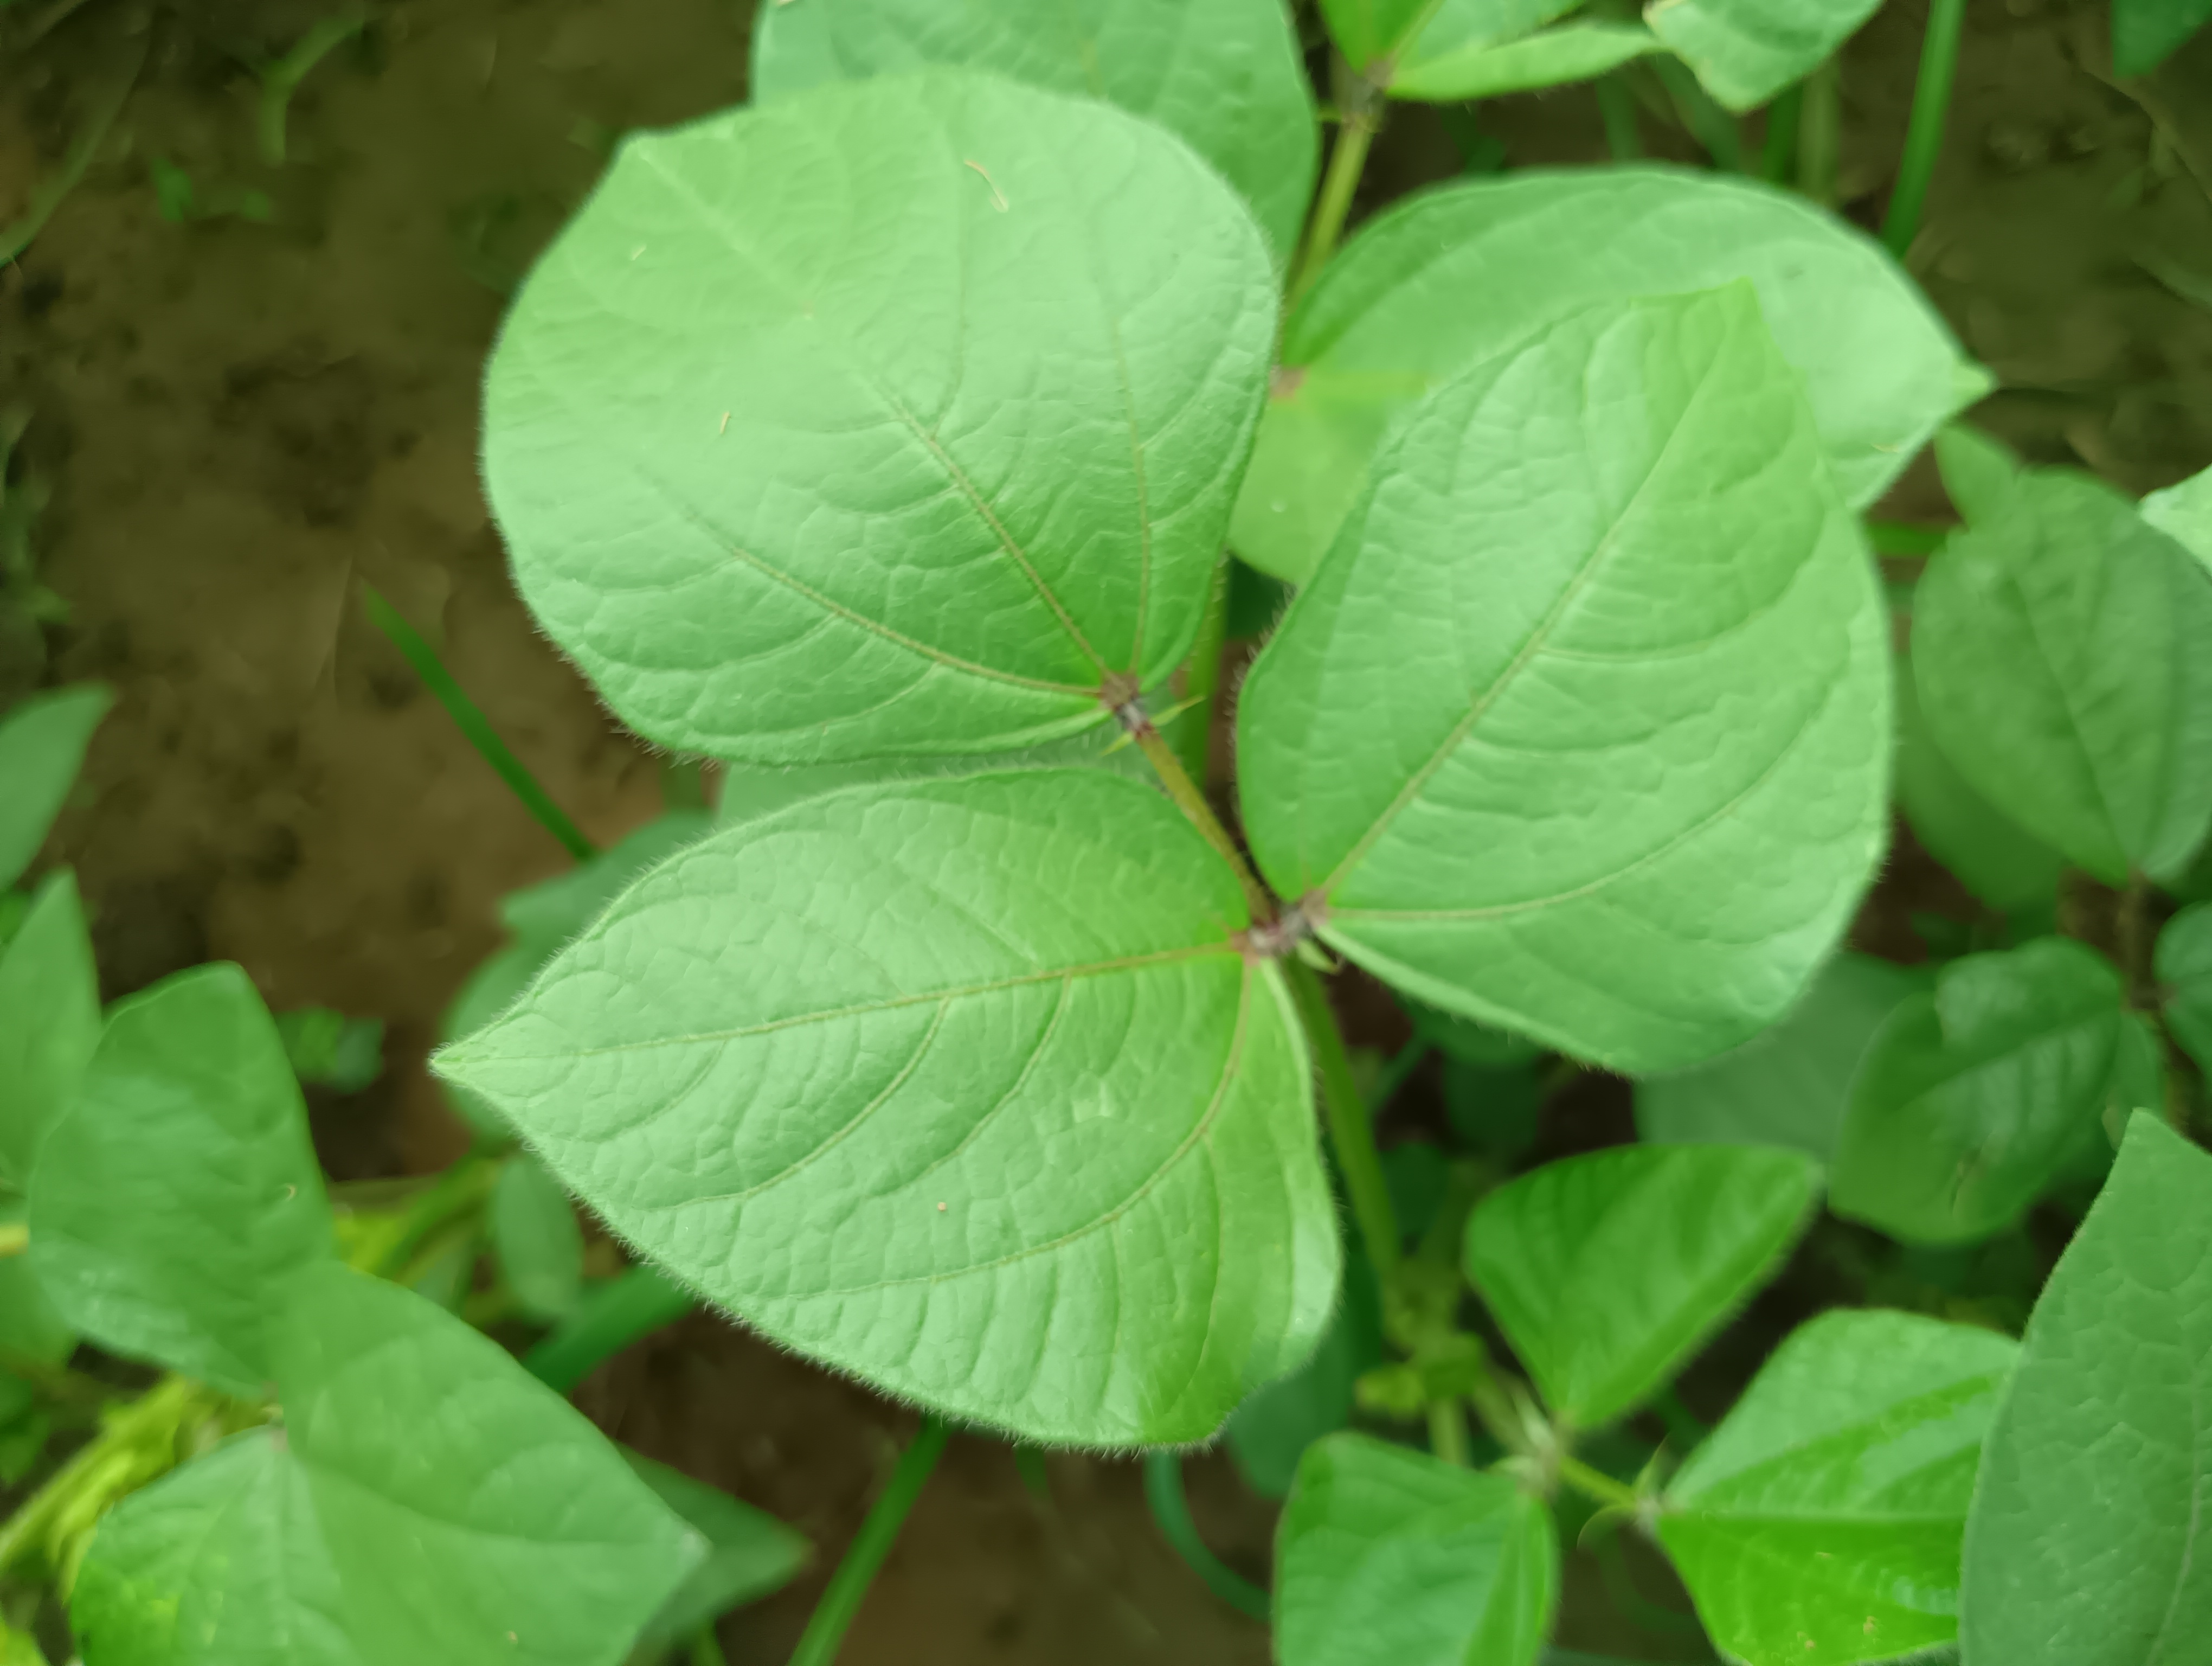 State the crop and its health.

mungbean, healthy
